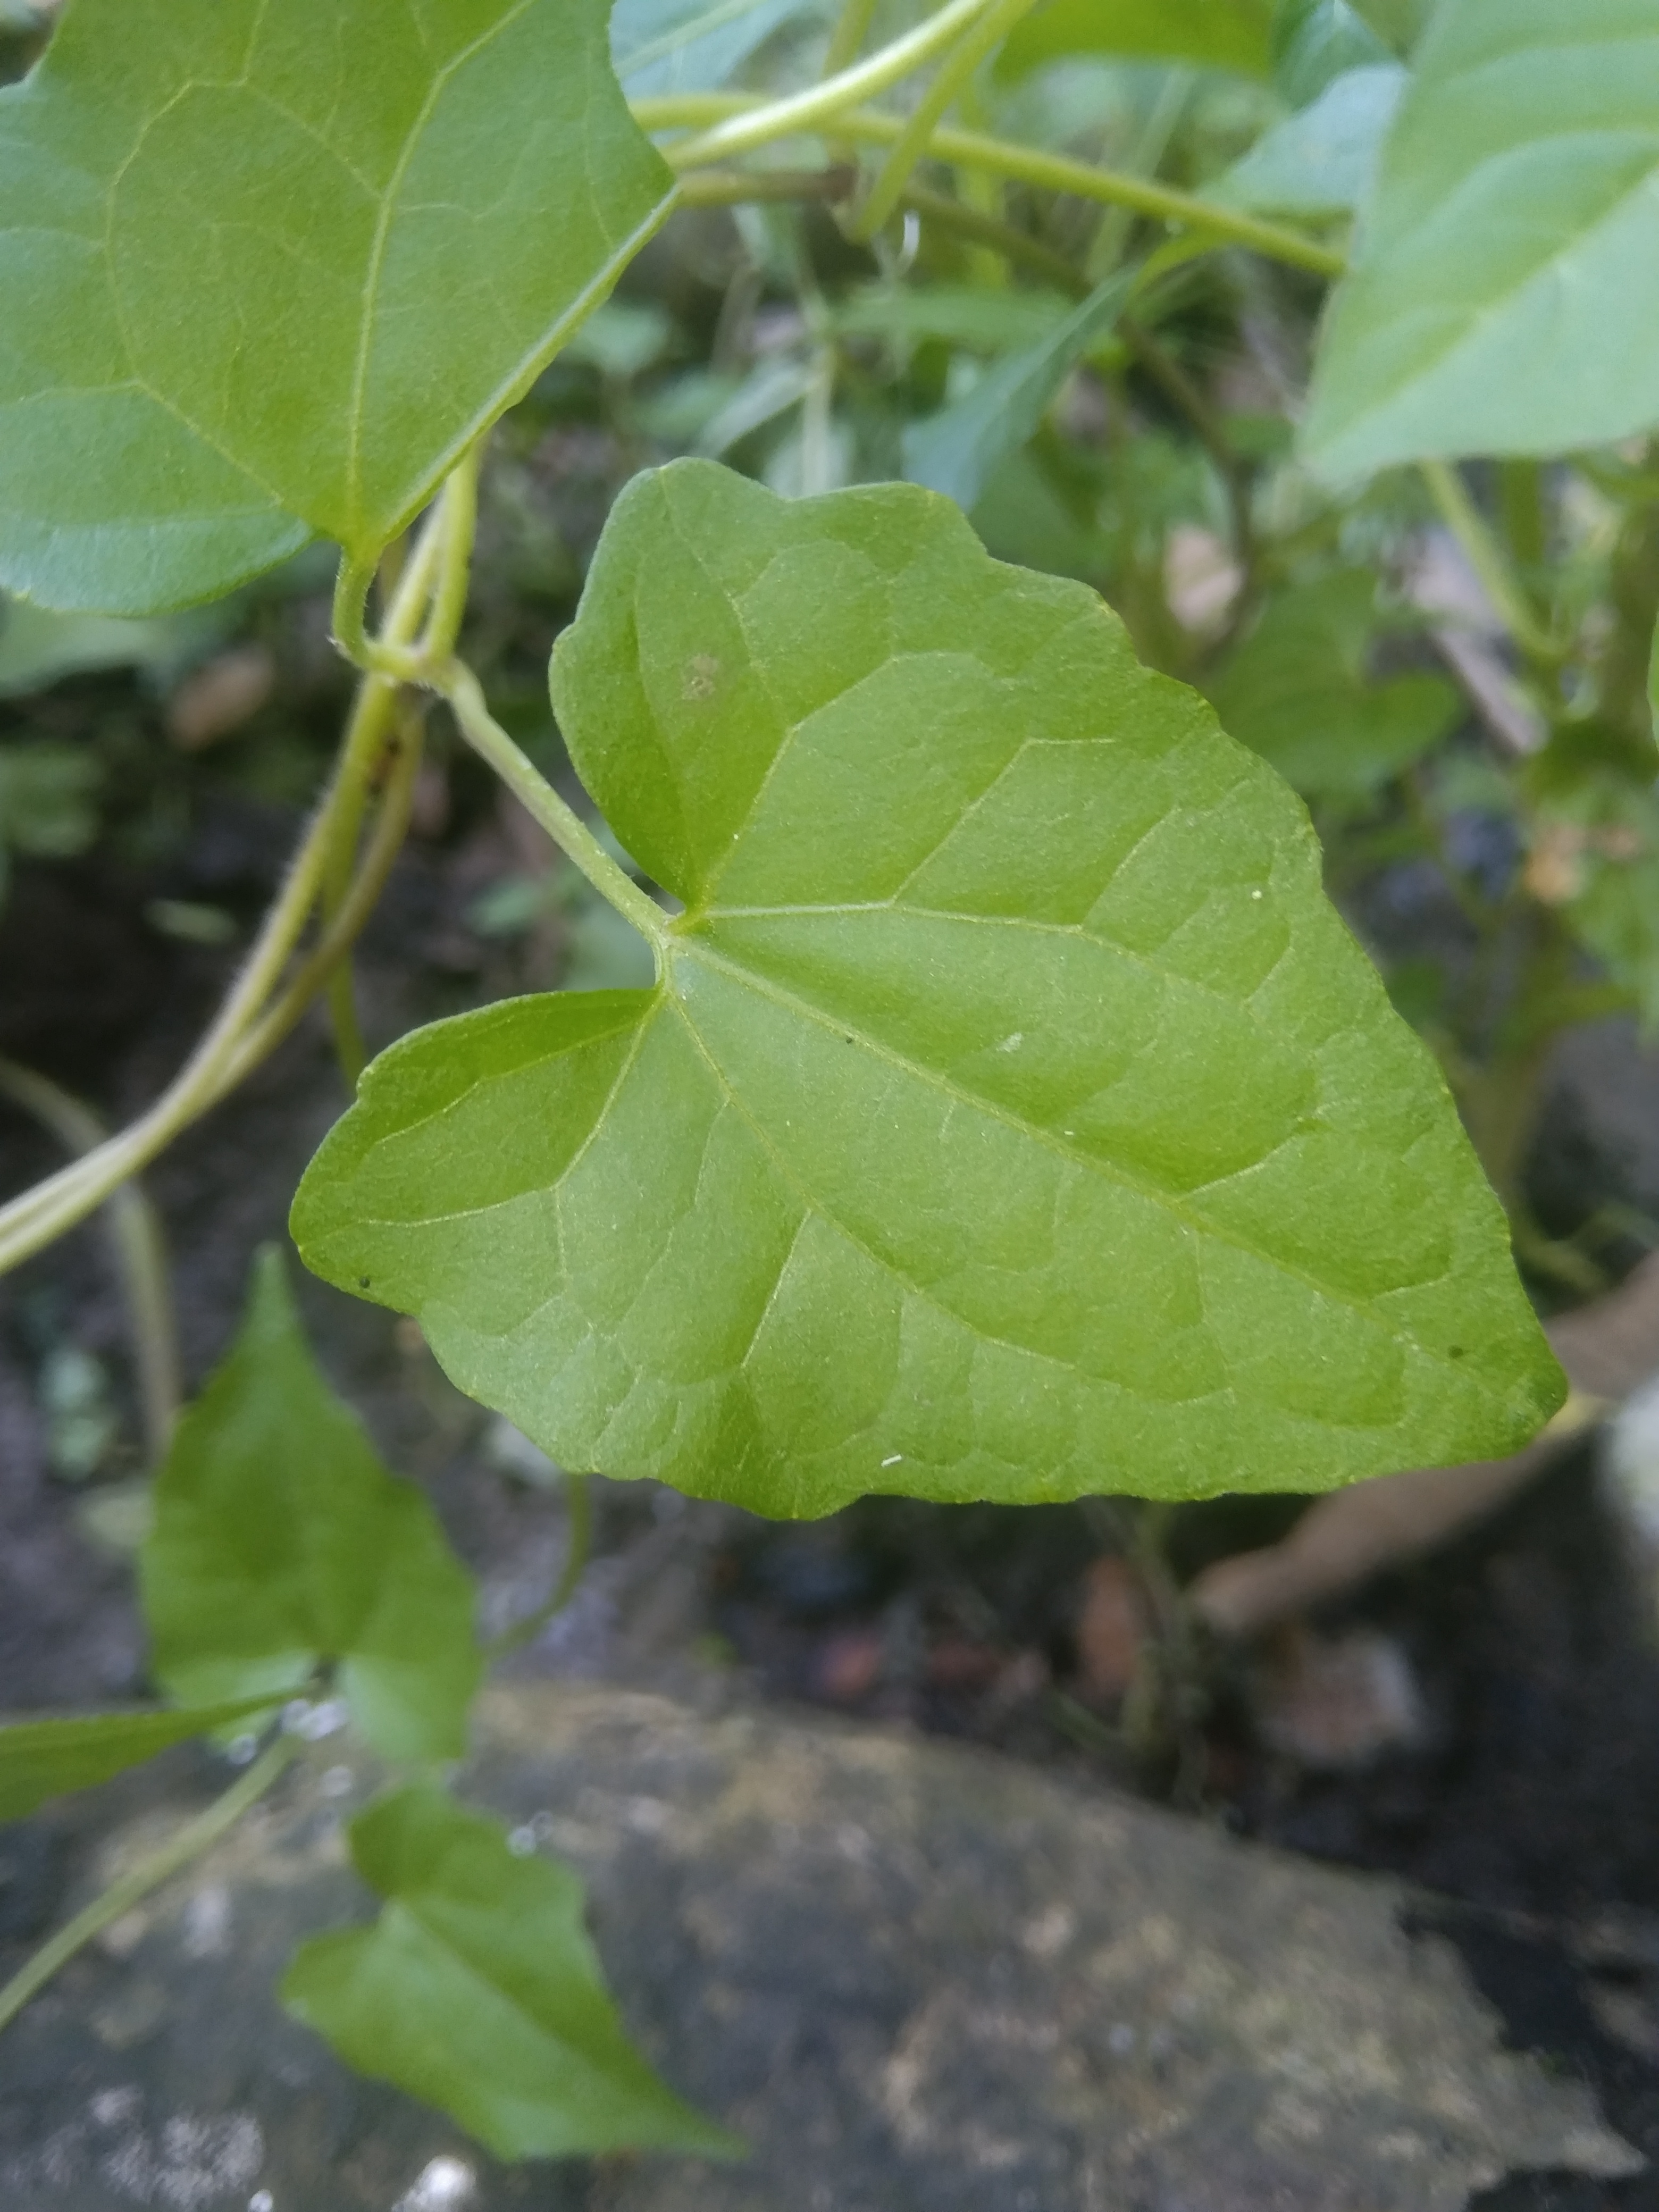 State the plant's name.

bitter vine
